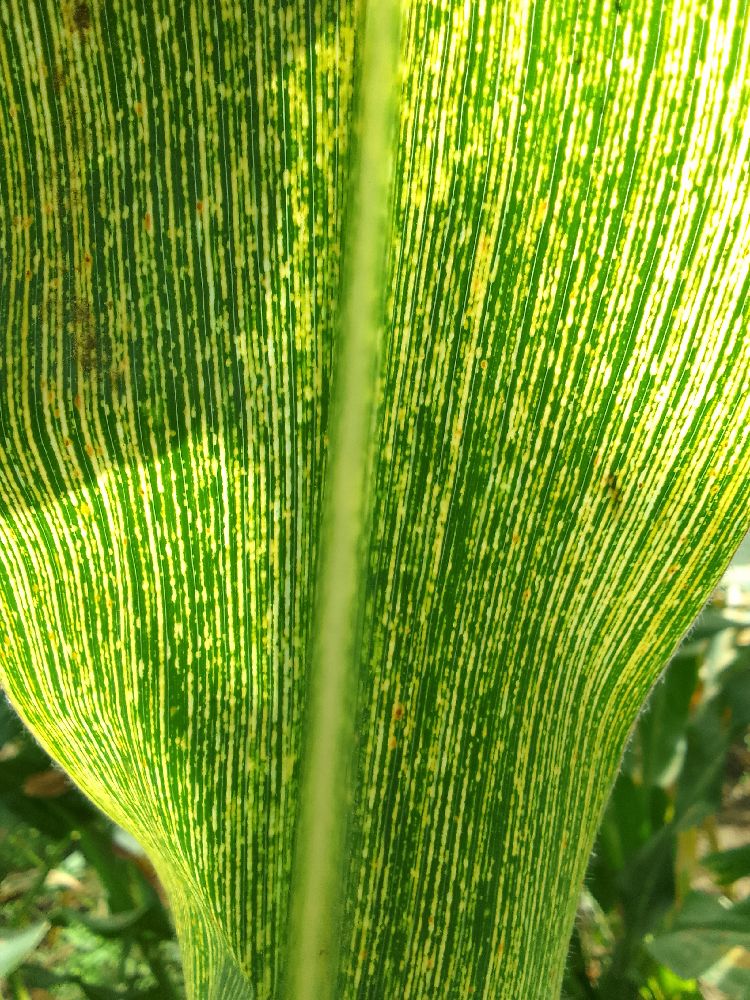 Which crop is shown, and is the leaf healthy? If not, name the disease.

maize, maize streak virus
